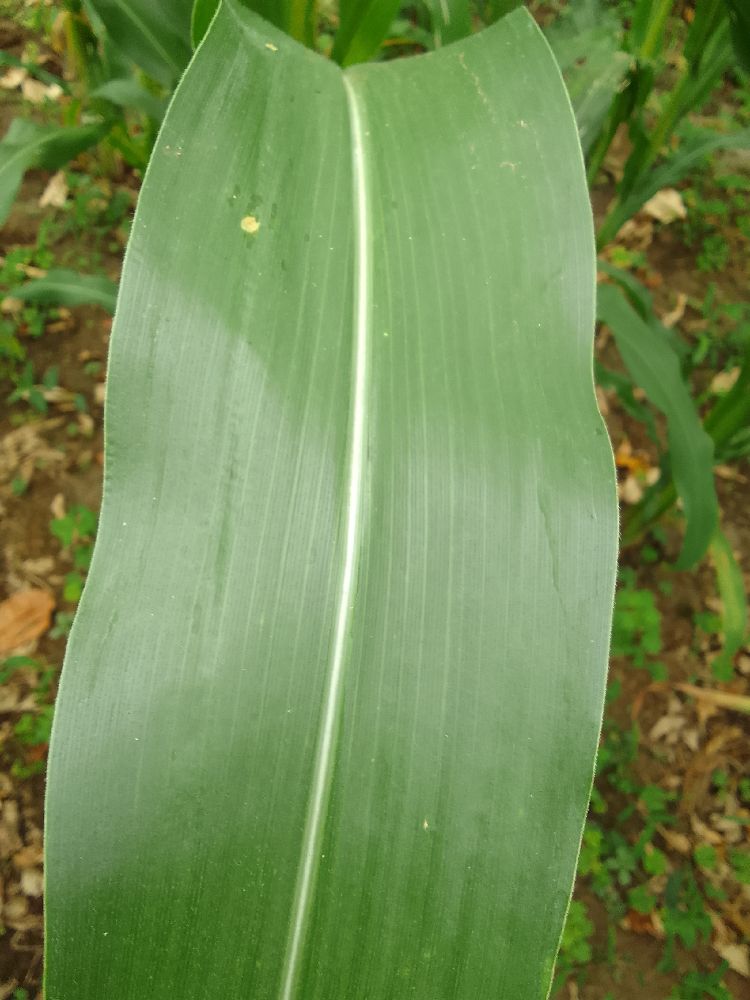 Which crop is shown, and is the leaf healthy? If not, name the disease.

maize, healthy
